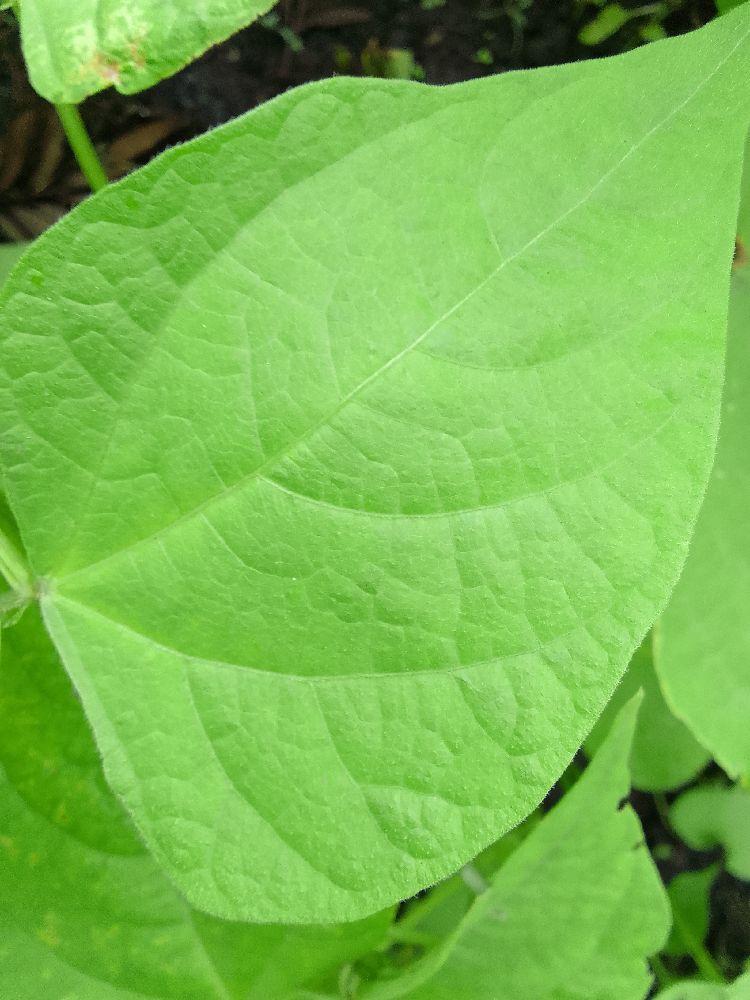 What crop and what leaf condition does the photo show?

common bean, healthy
